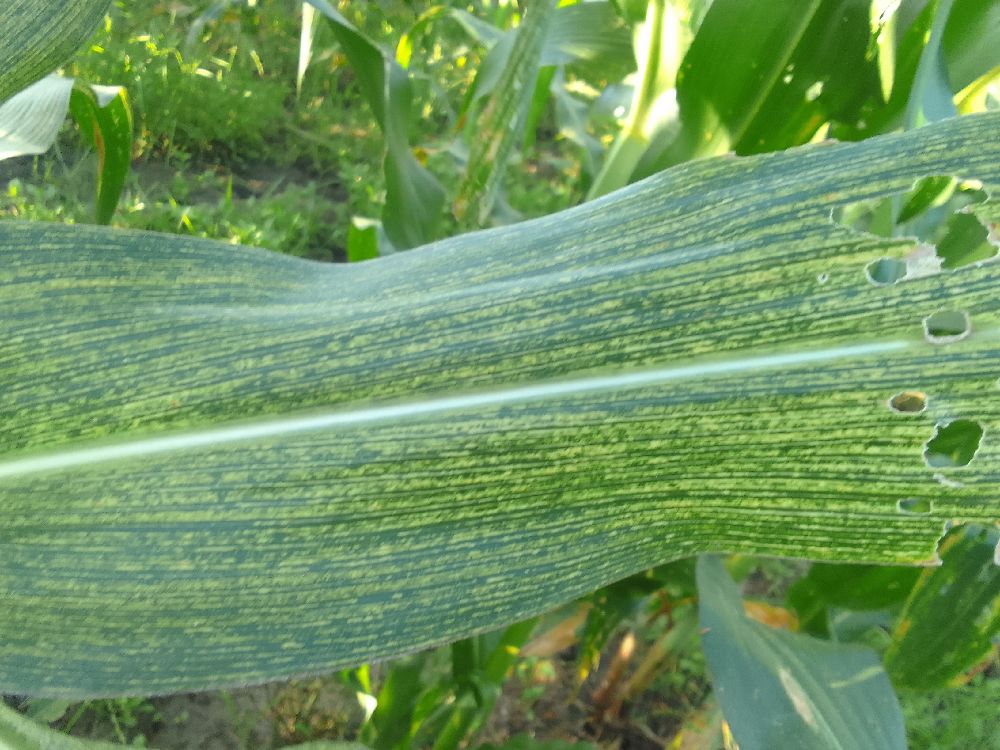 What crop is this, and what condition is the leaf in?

maize, maize streak virus
